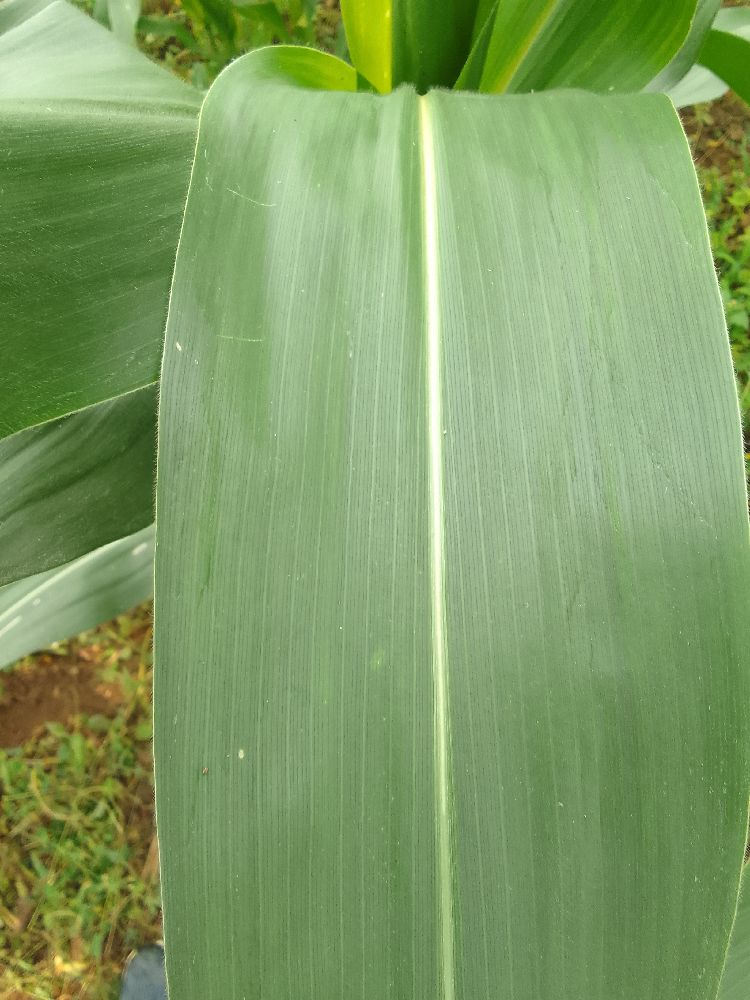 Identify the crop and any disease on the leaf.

maize, healthy
